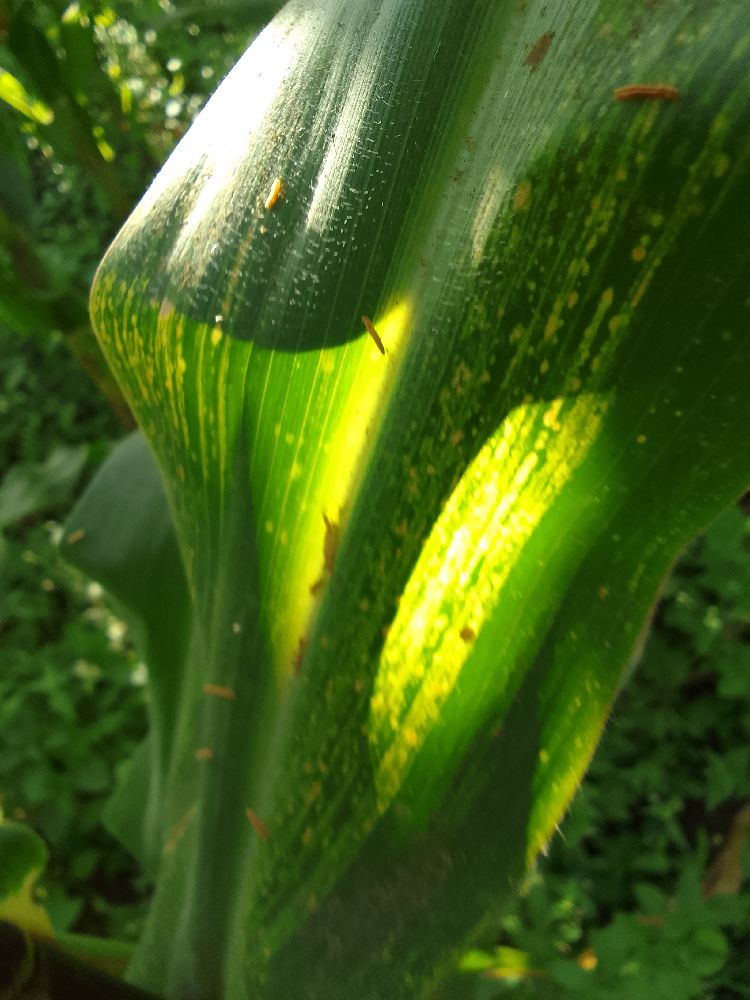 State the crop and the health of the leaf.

maize, maize lethal necrosis
